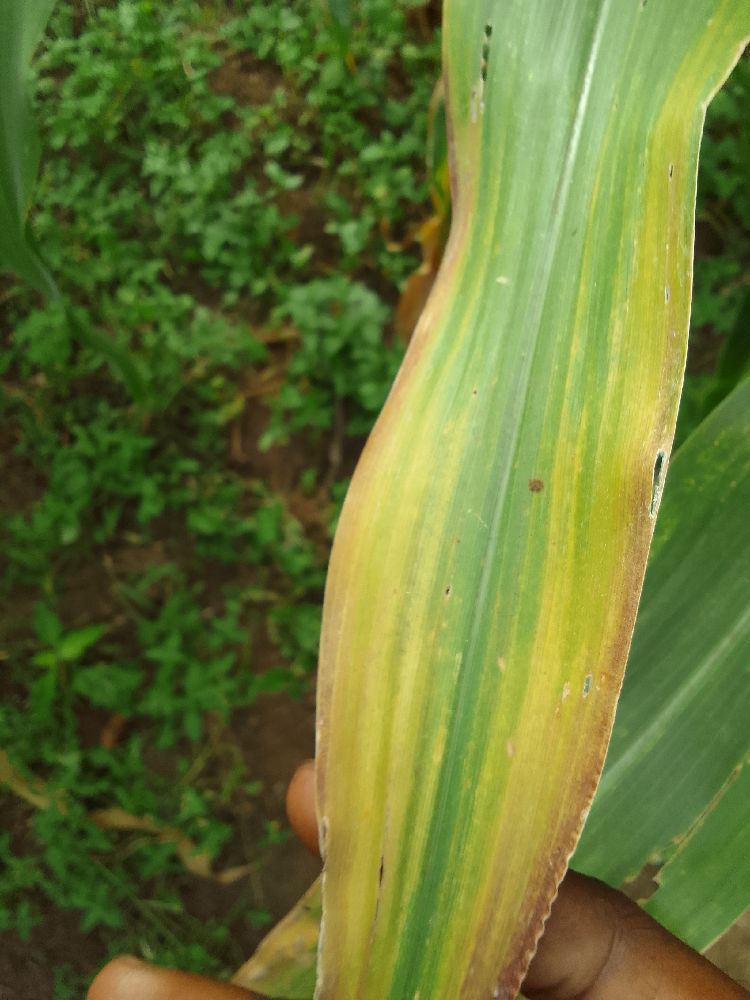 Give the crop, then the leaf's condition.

maize, maize lethal necrosis
